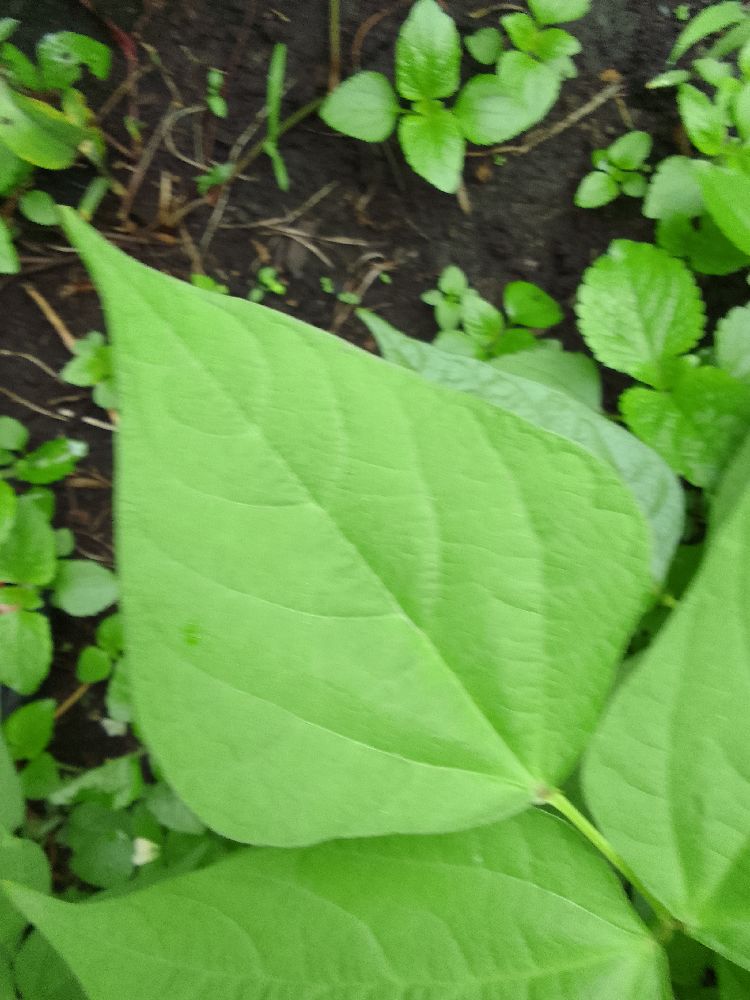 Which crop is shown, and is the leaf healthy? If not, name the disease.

common bean, healthy
